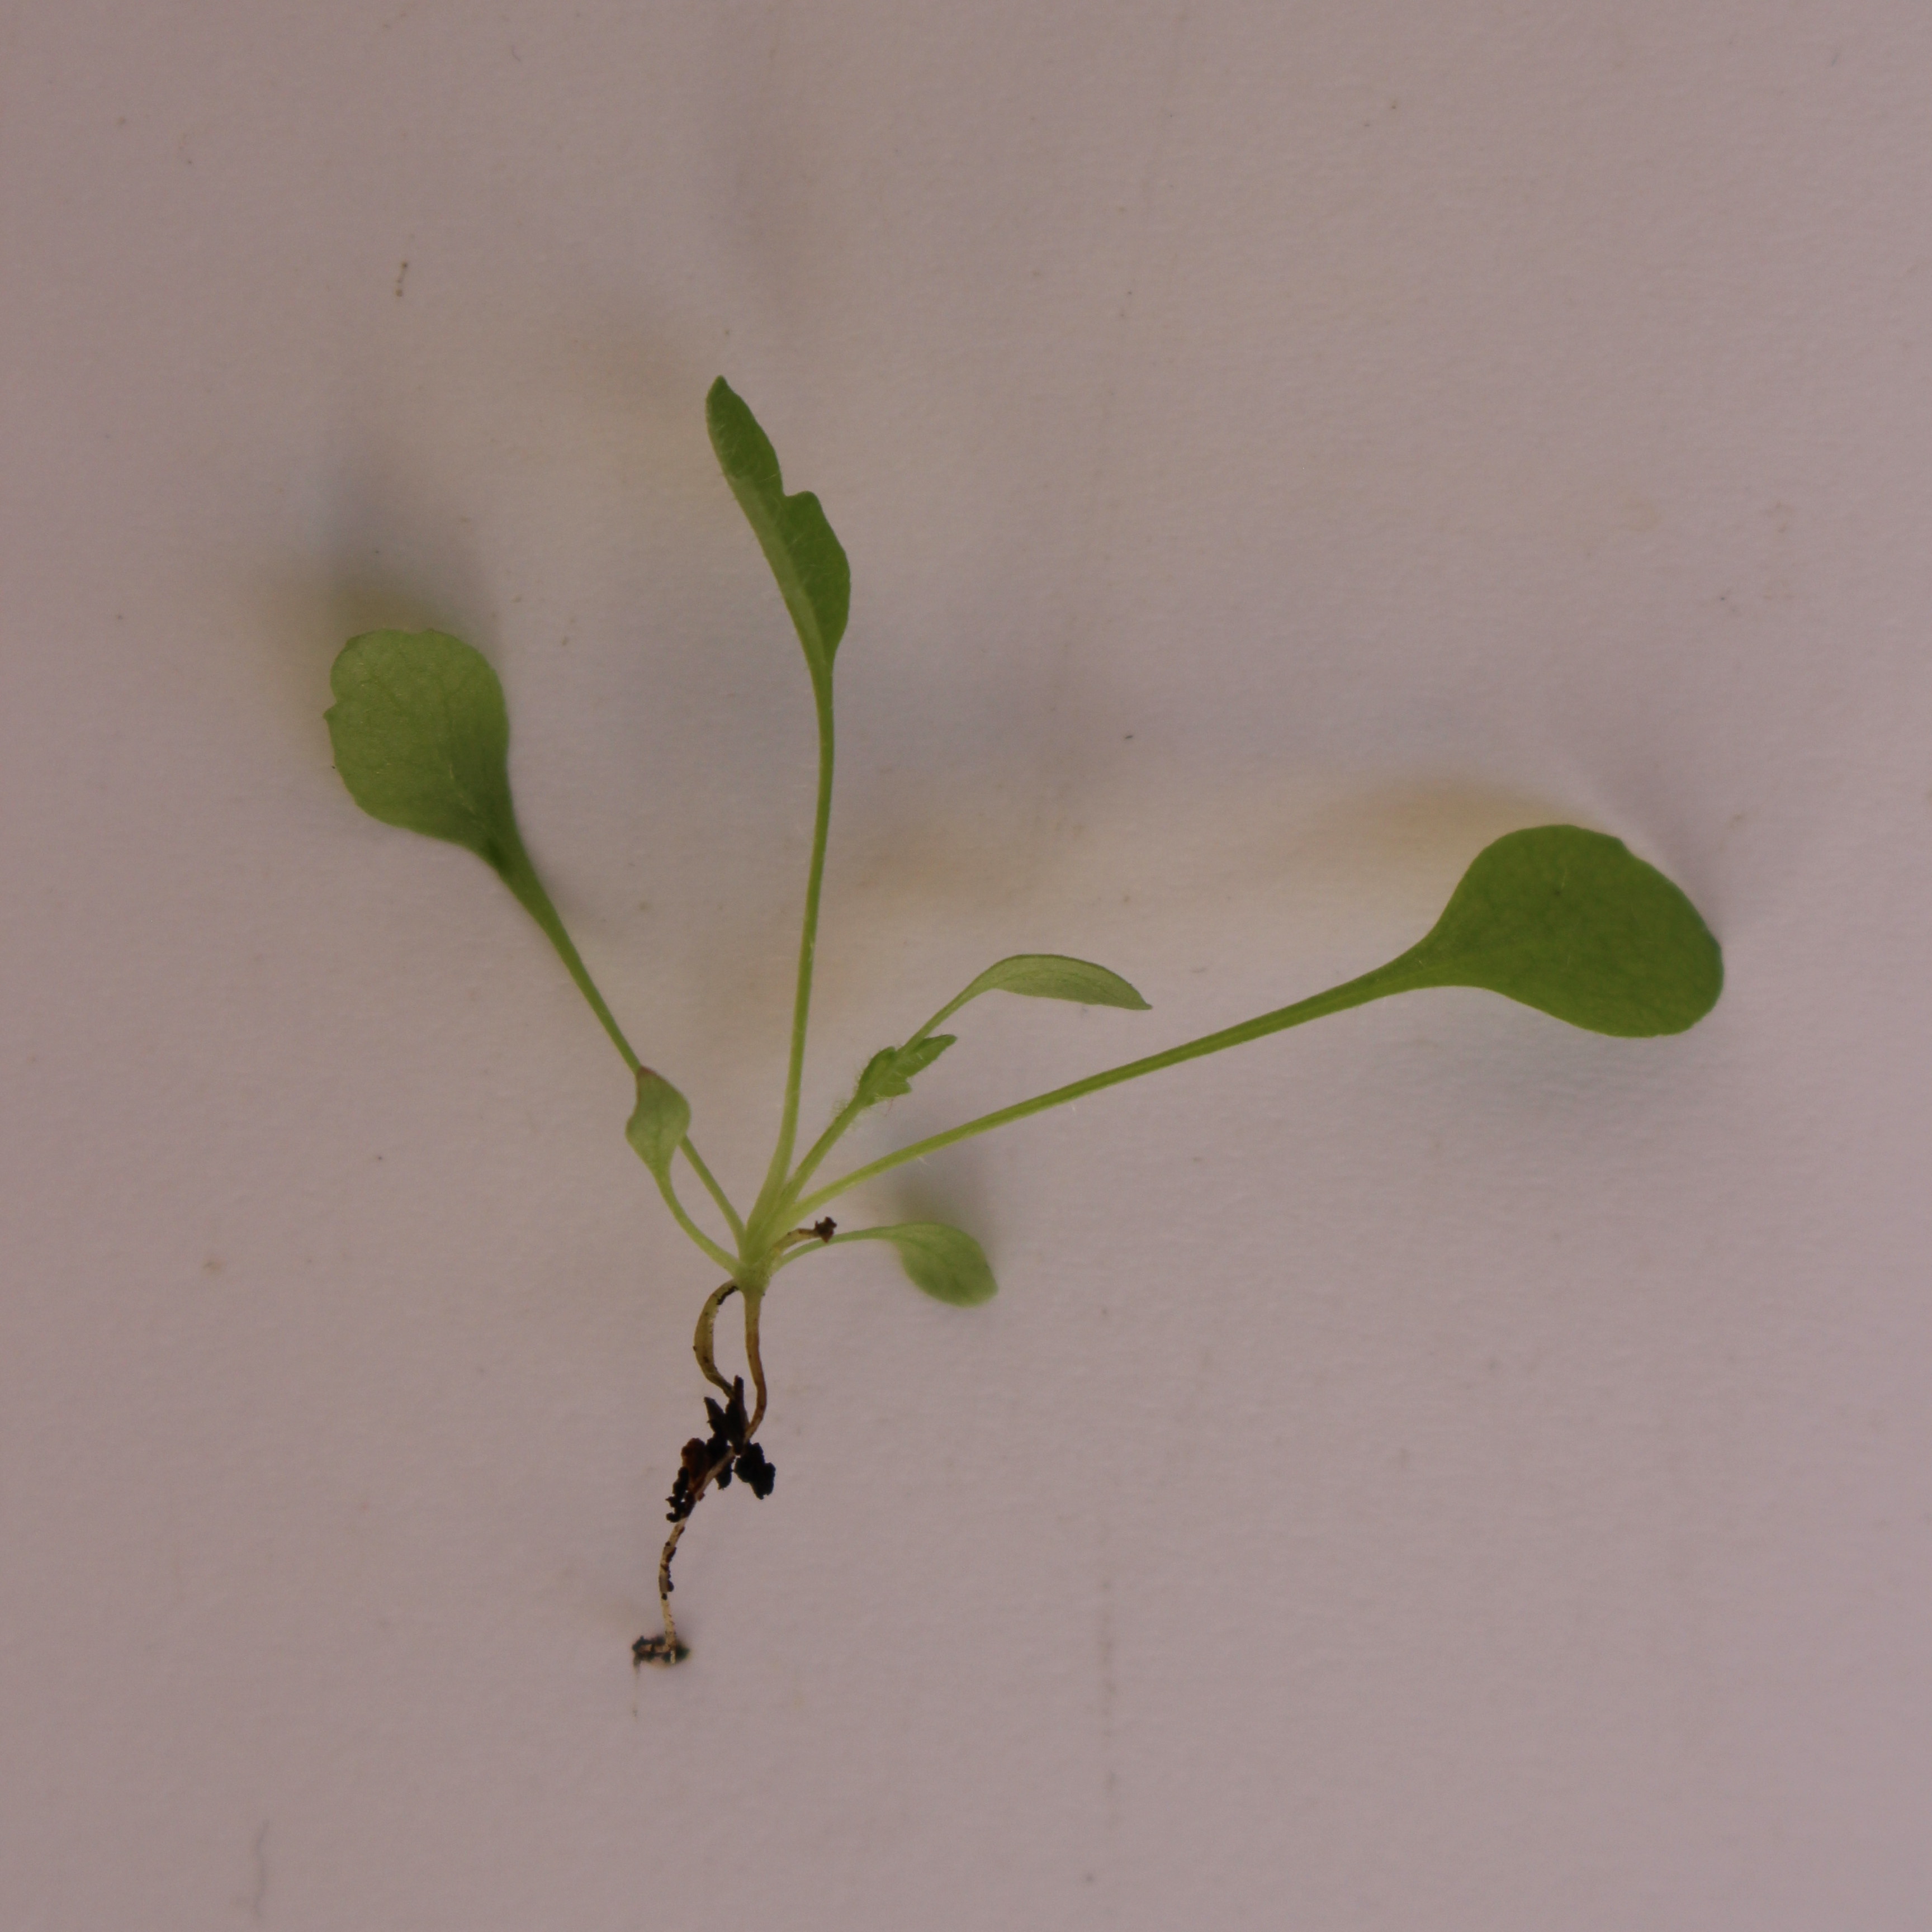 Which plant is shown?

Papaver rhoeas
